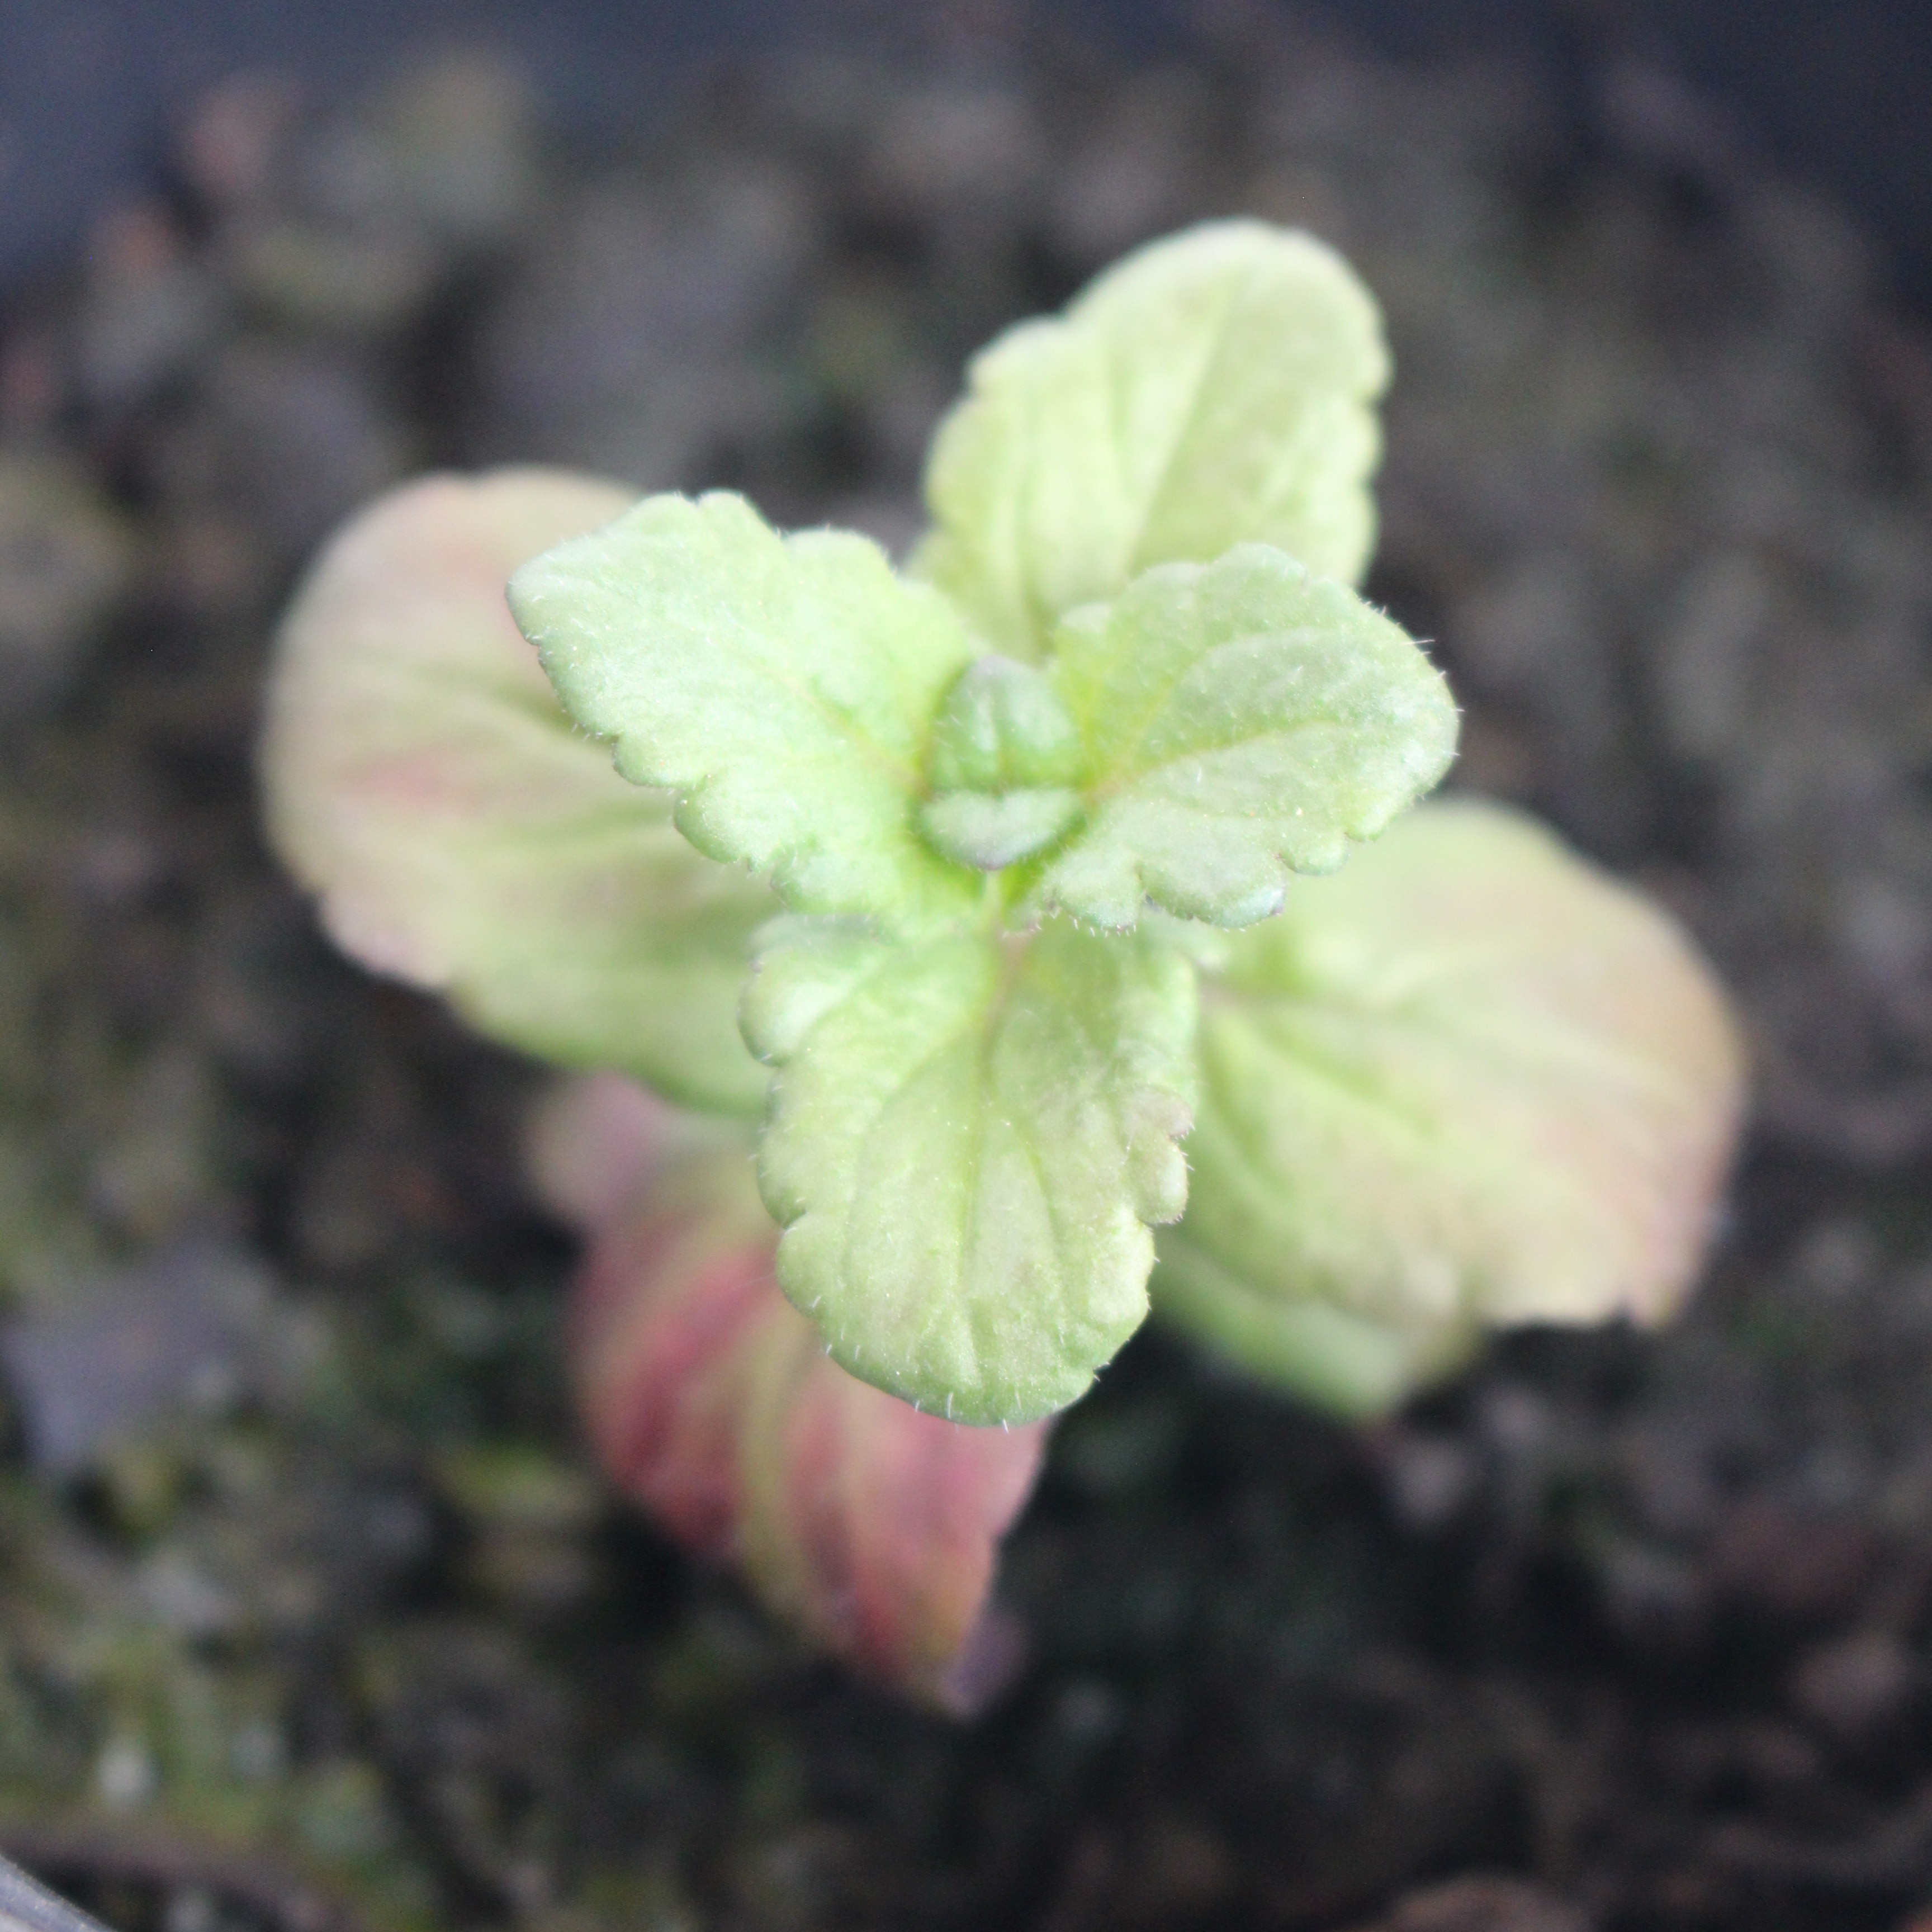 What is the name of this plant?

Veronica persica
